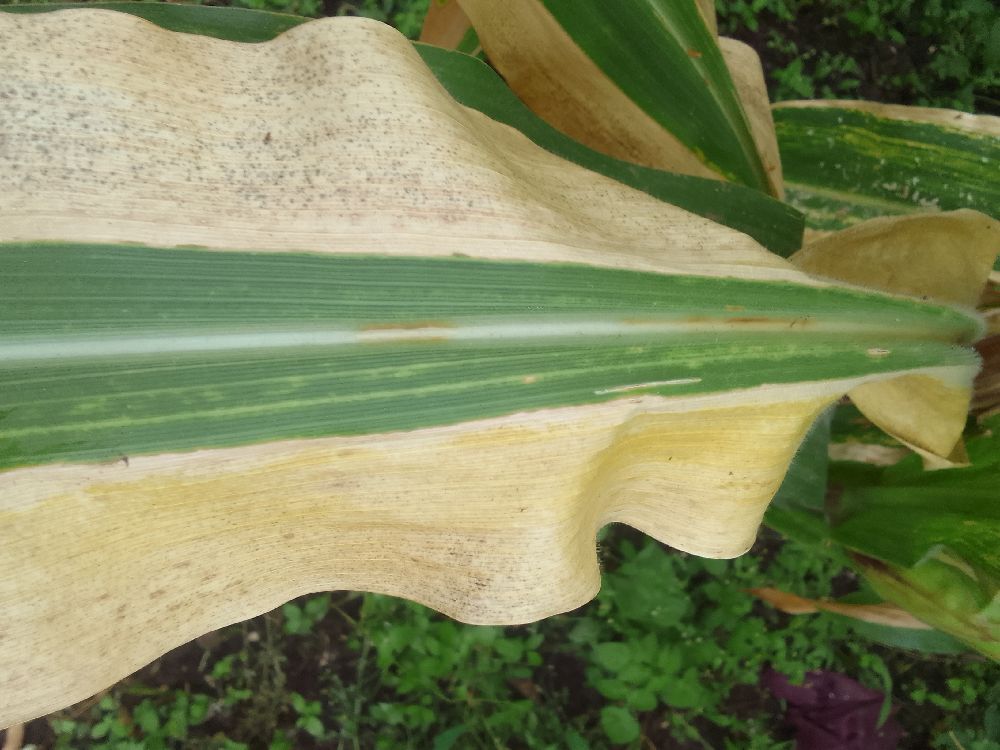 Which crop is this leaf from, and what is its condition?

maize, maize lethal necrosis
